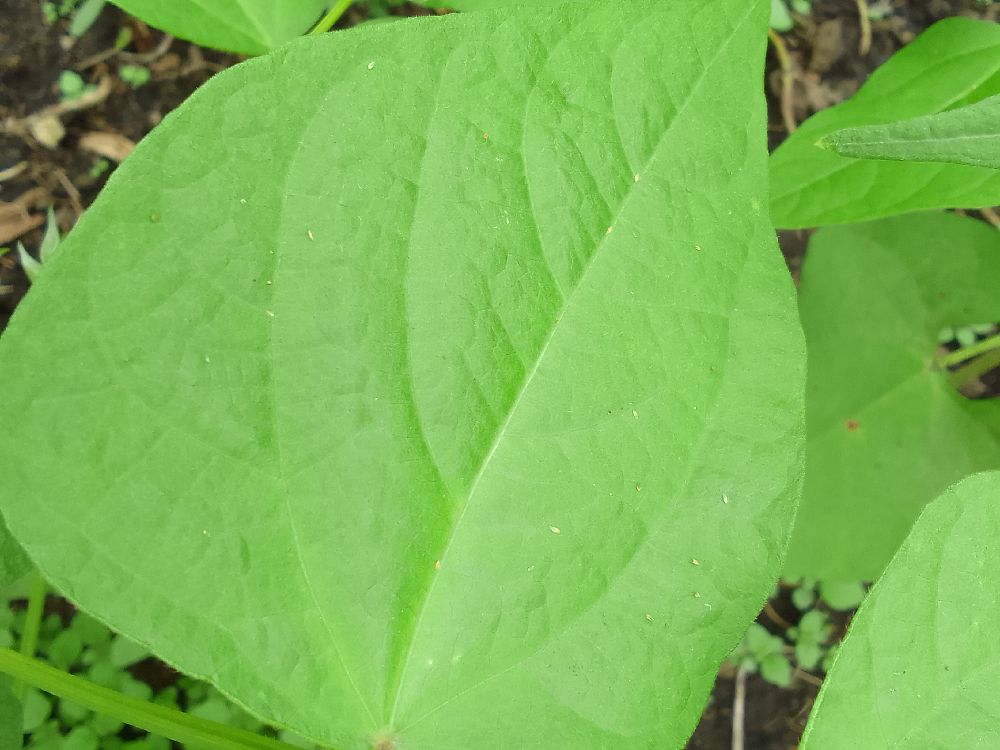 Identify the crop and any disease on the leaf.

common bean, healthy
